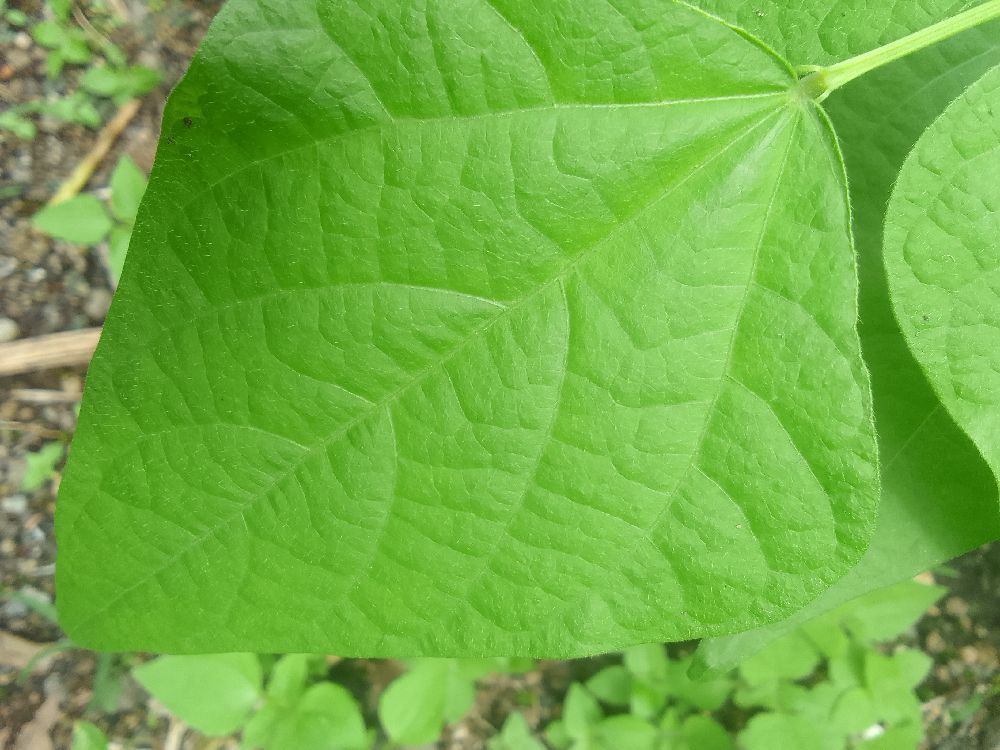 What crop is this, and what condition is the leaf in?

common bean, healthy
